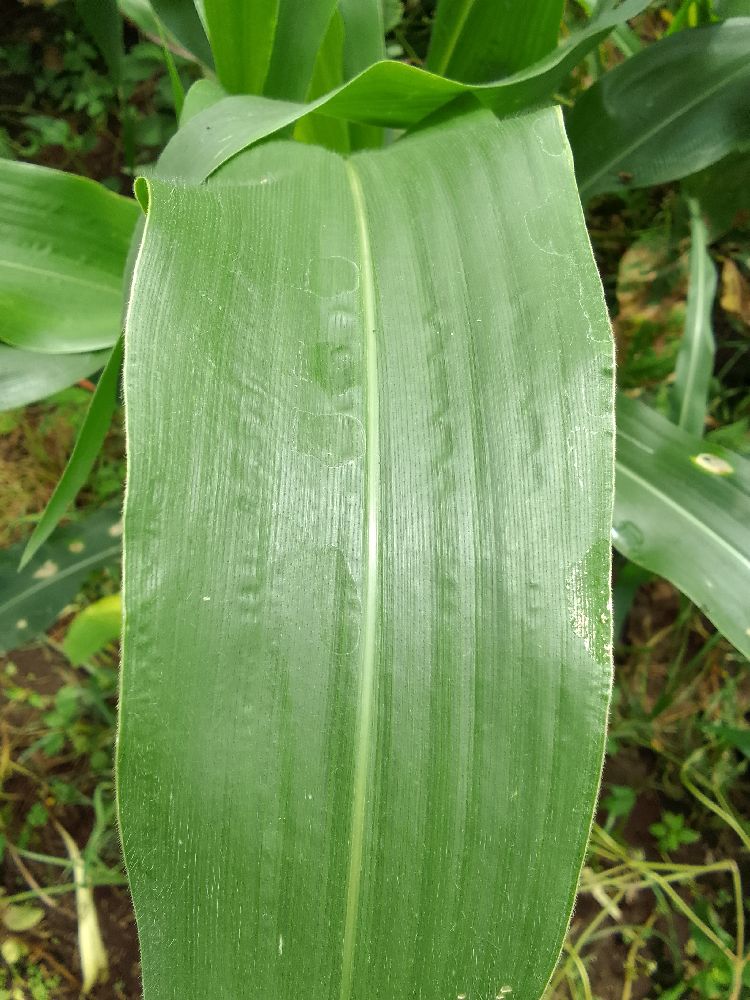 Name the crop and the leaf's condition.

maize, healthy
